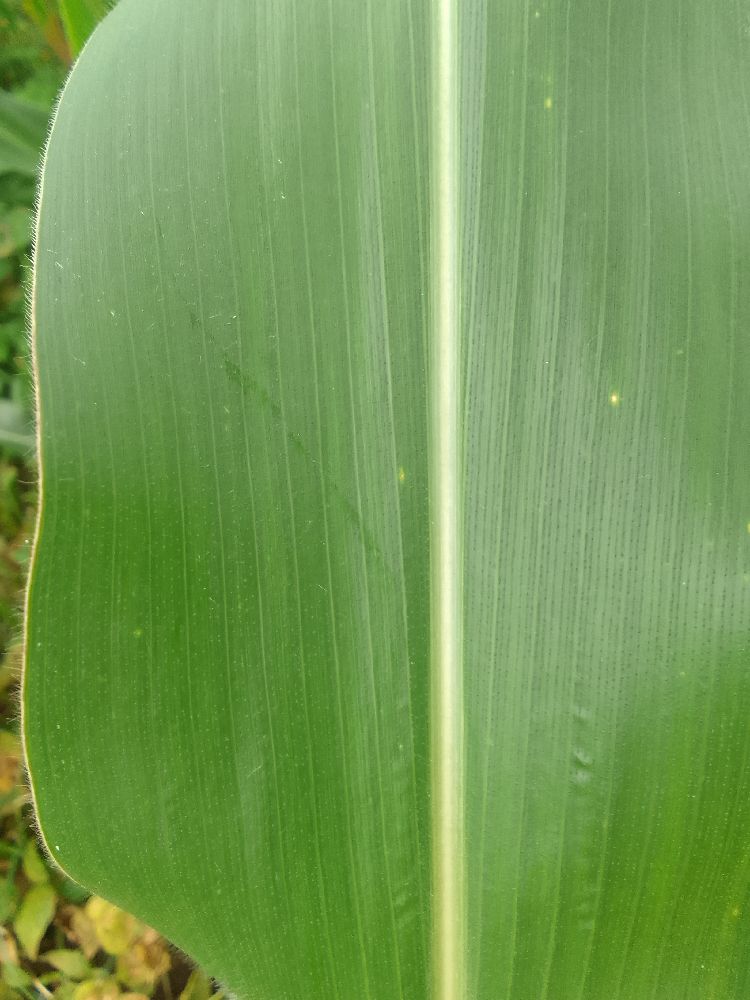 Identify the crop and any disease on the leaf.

maize, healthy
